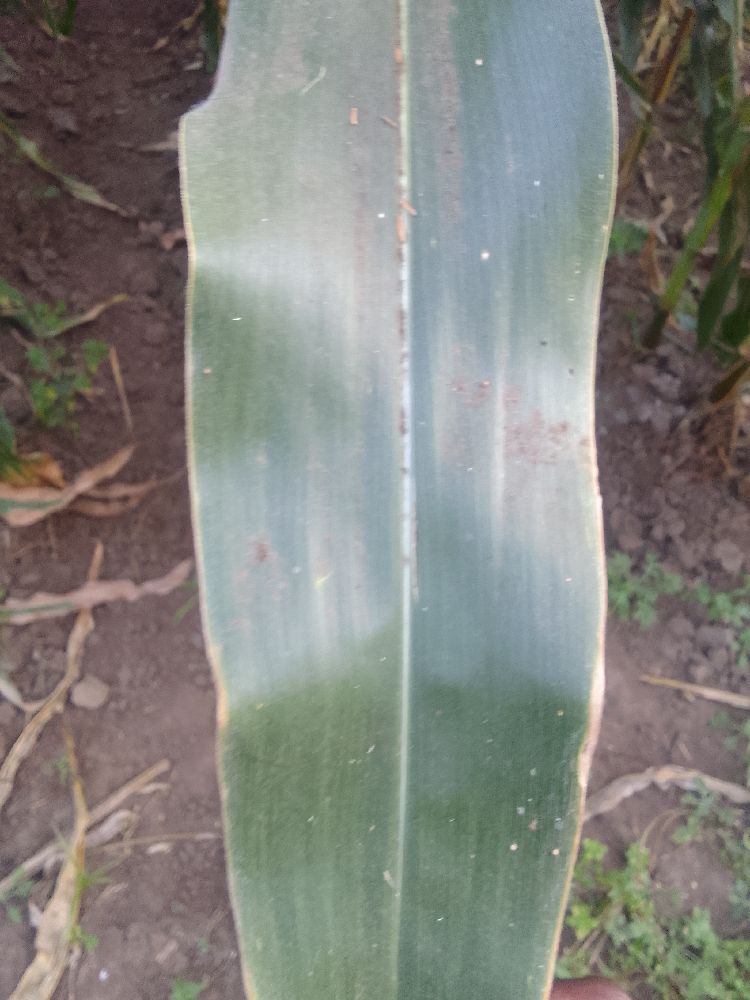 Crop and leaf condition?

maize, healthy
